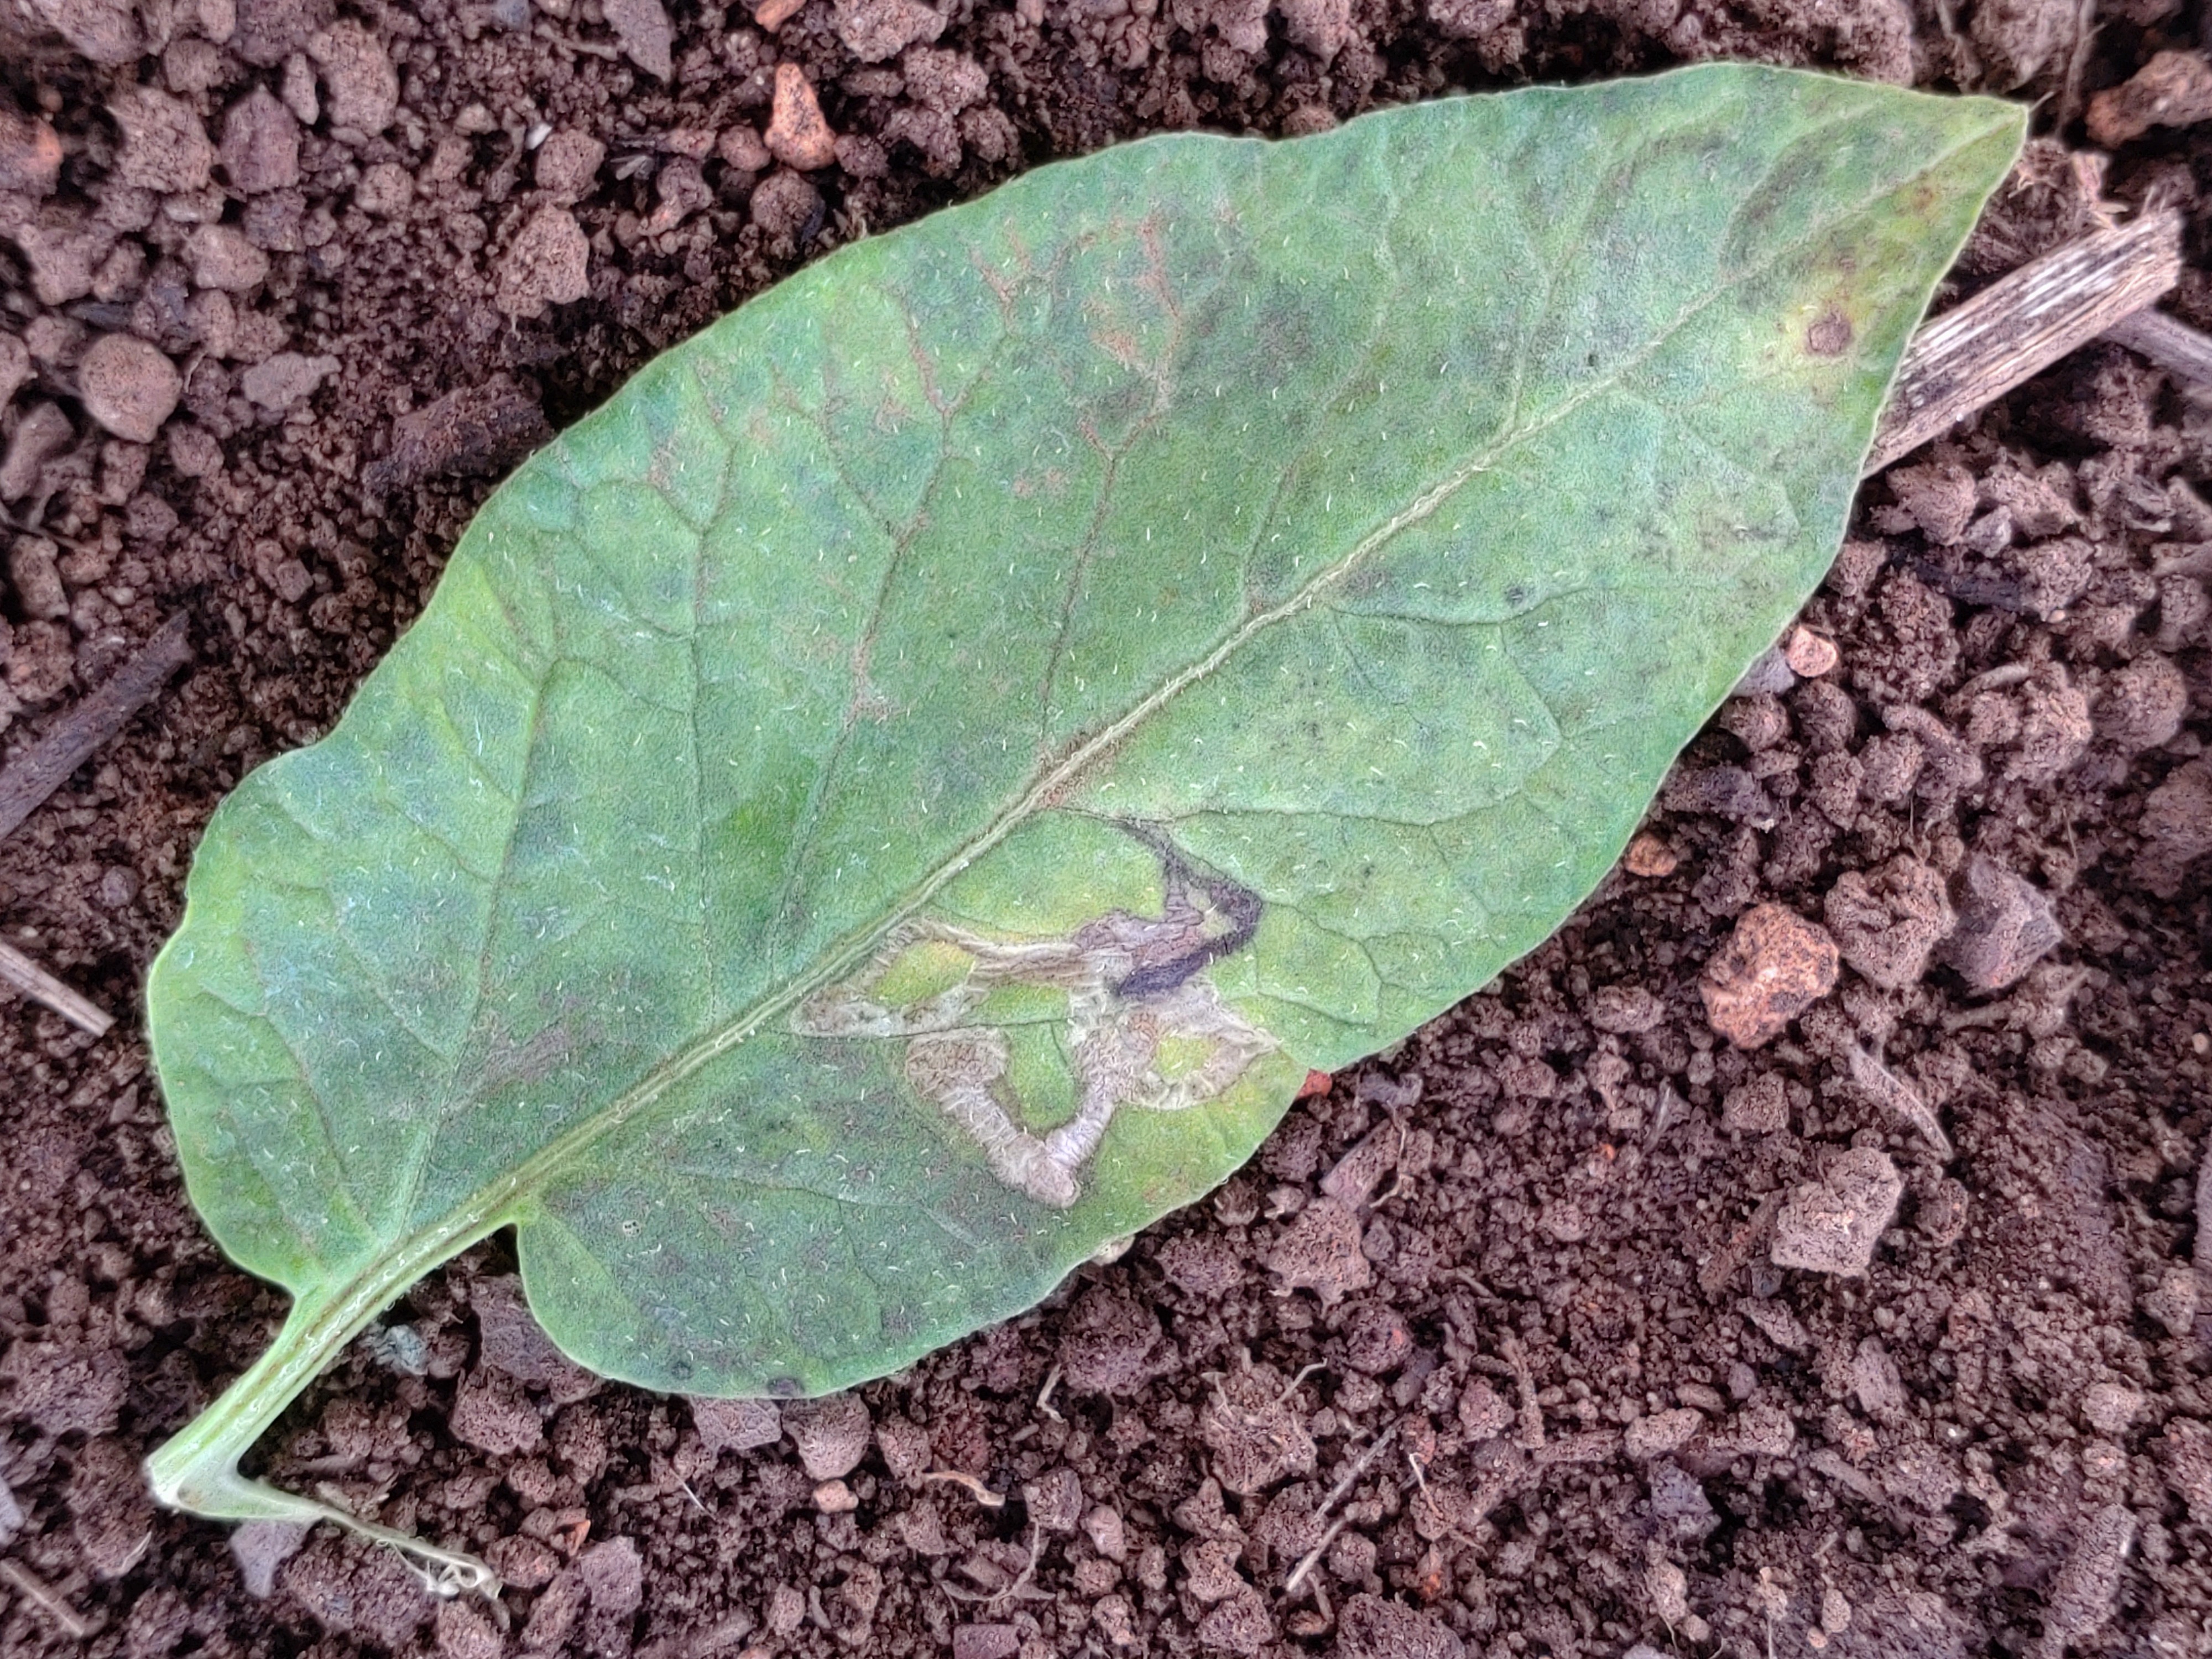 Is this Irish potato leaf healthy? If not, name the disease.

late blight
